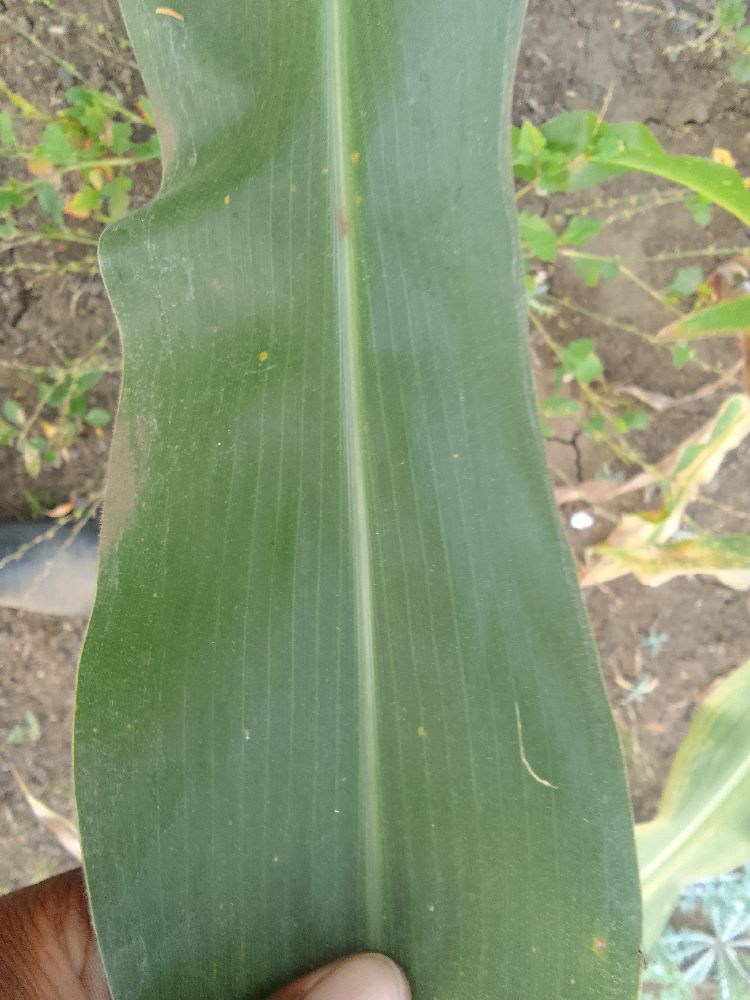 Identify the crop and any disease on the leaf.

maize, healthy
